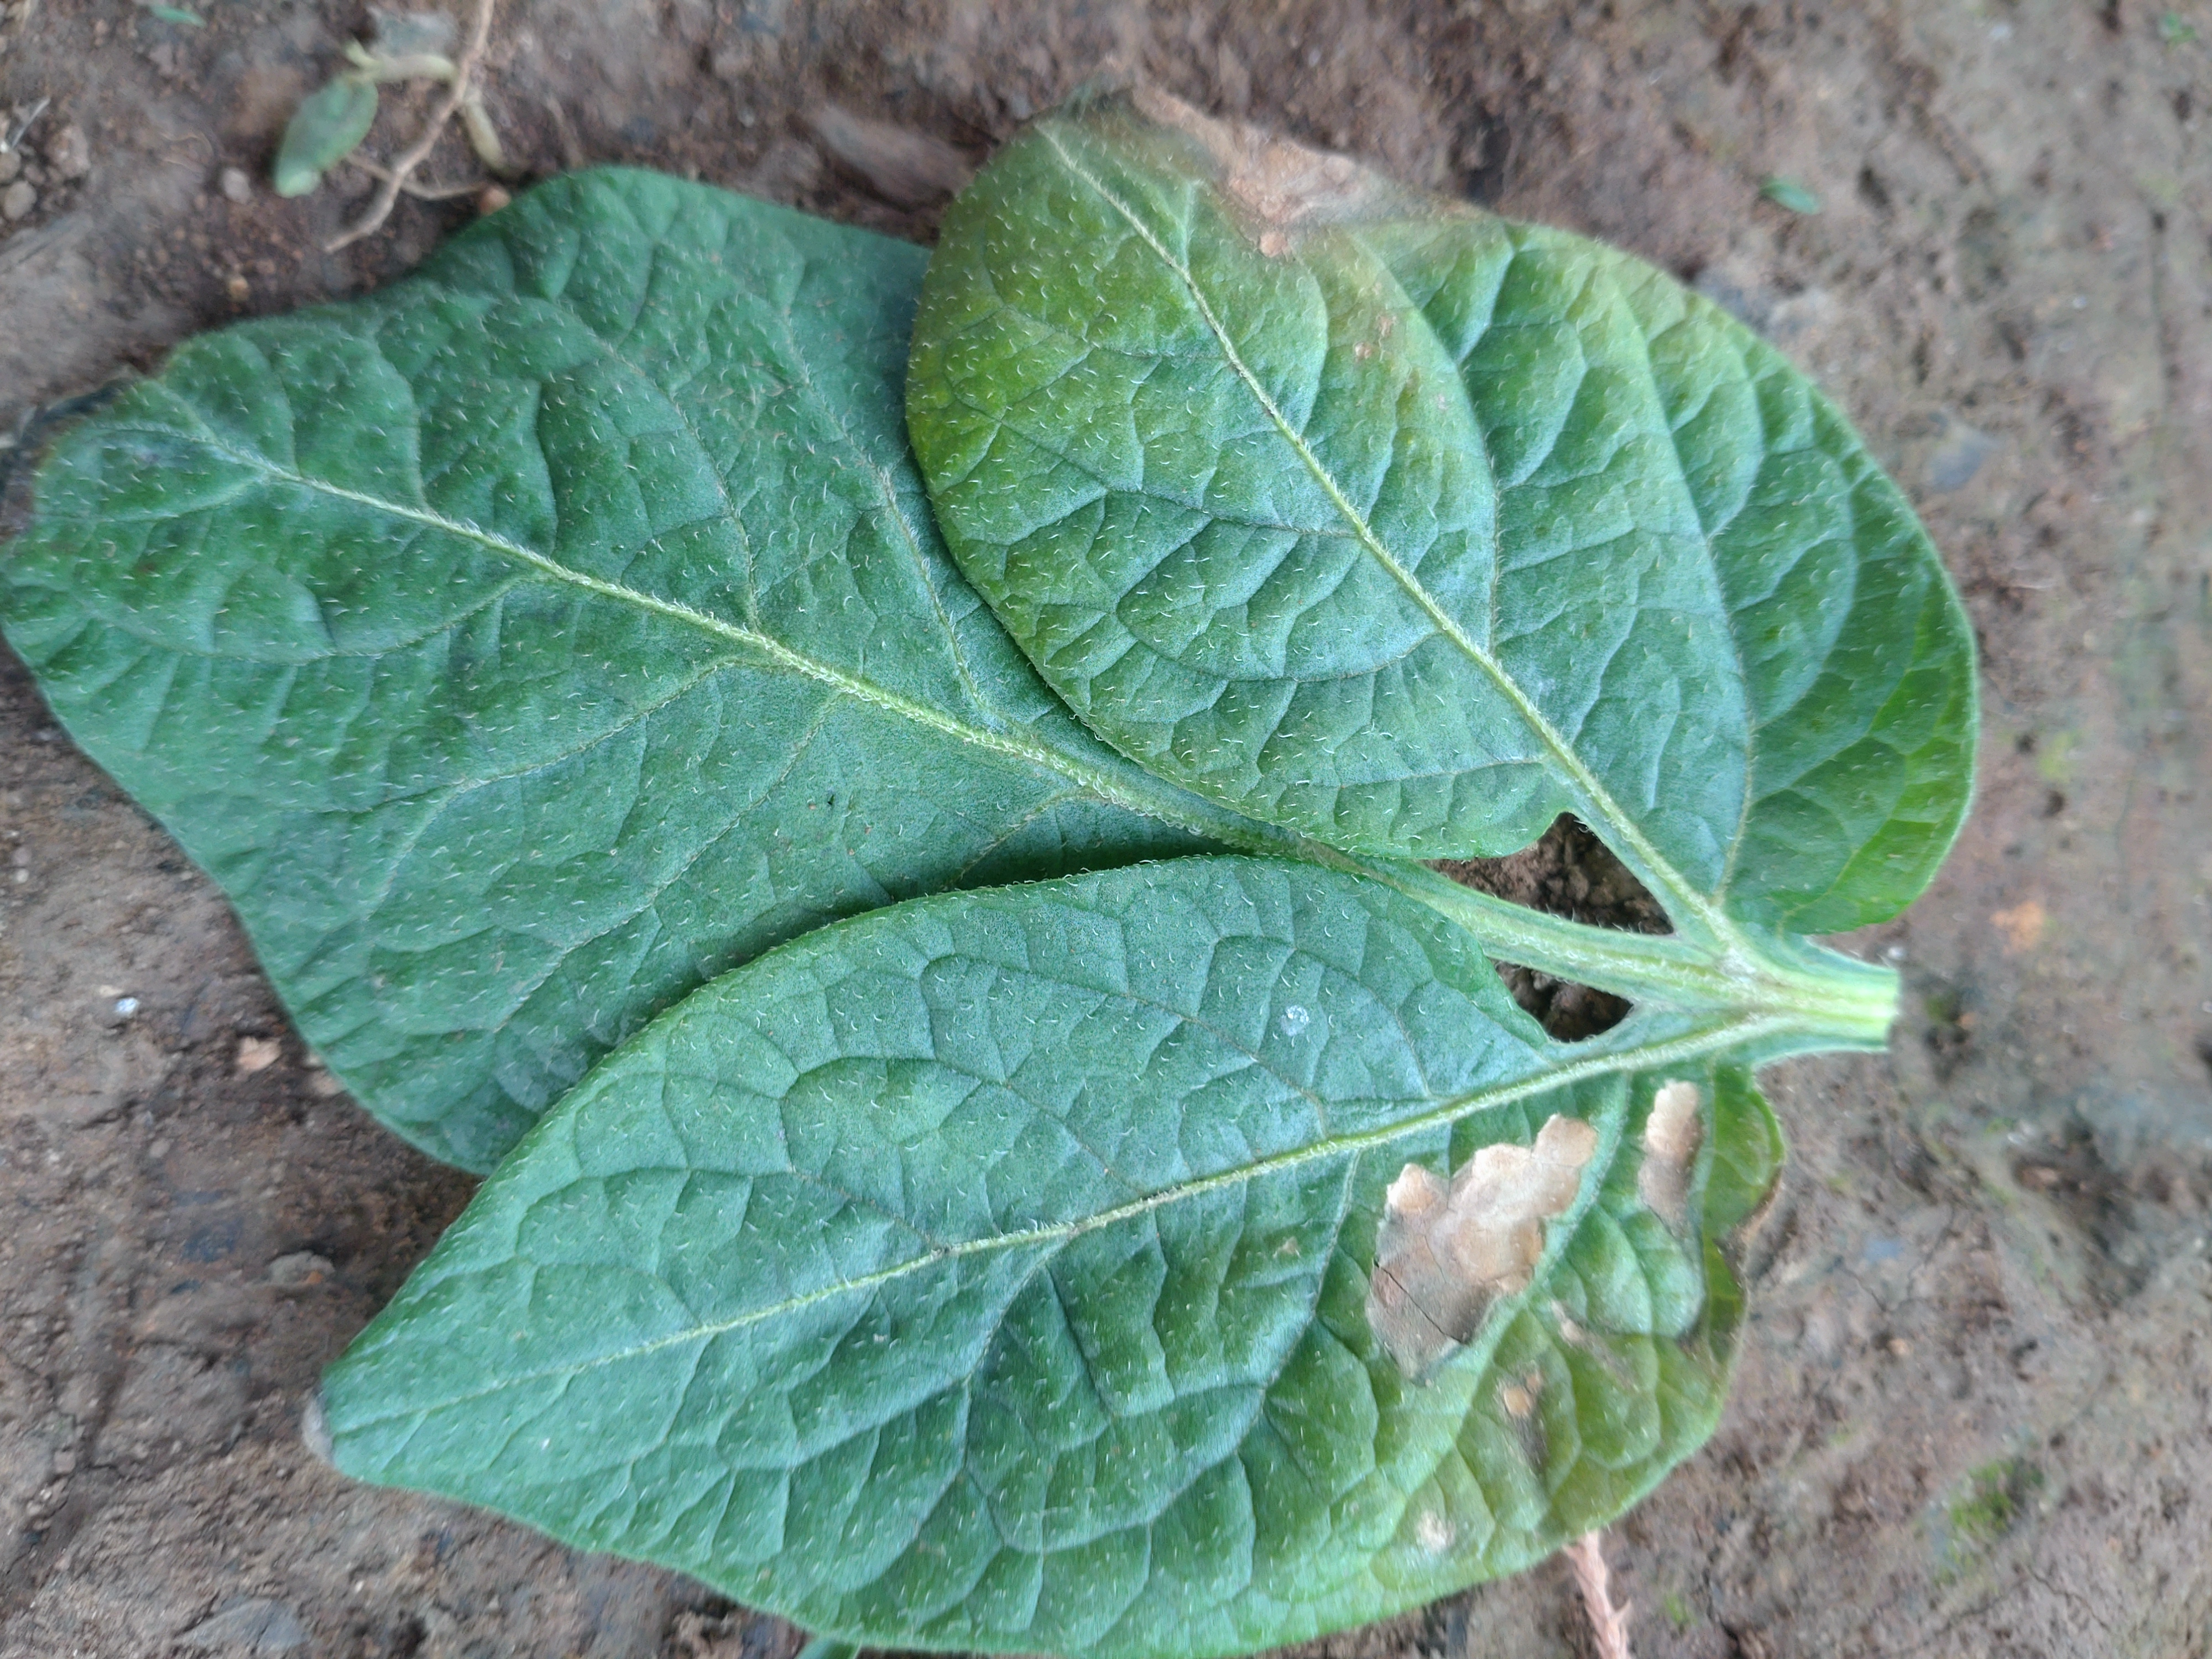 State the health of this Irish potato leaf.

early blight
